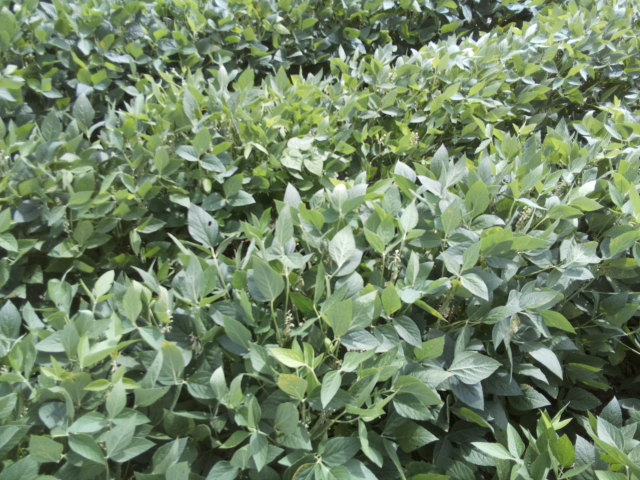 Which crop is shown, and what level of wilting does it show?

soybean, slight leaflet or petiole turgor loss in upper canopy
